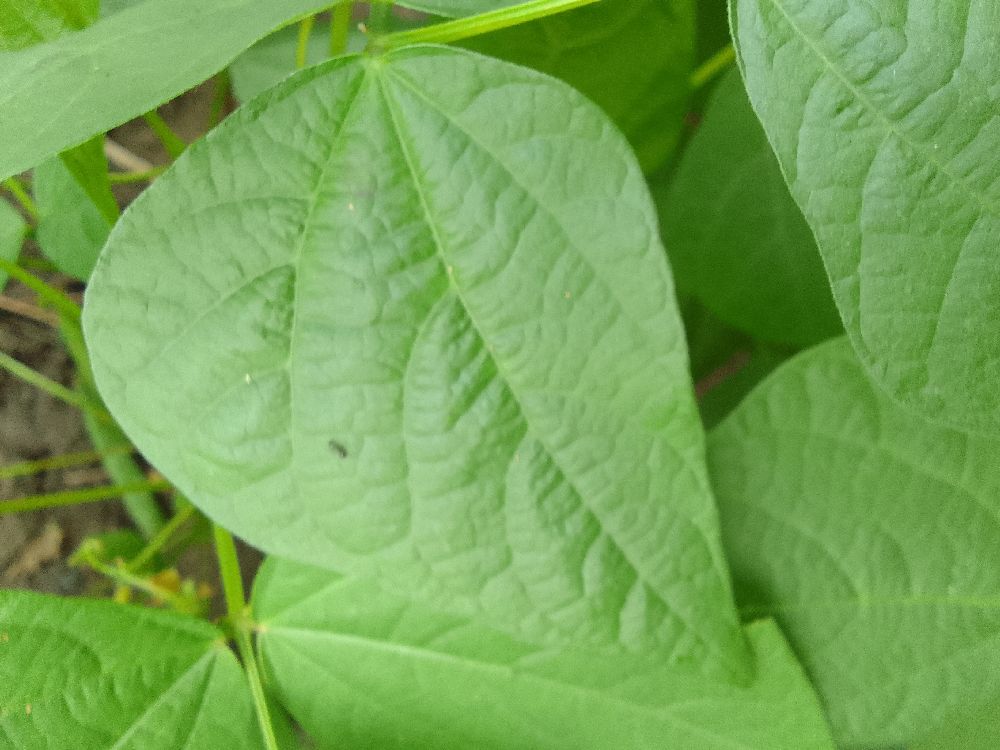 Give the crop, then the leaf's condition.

common bean, healthy
